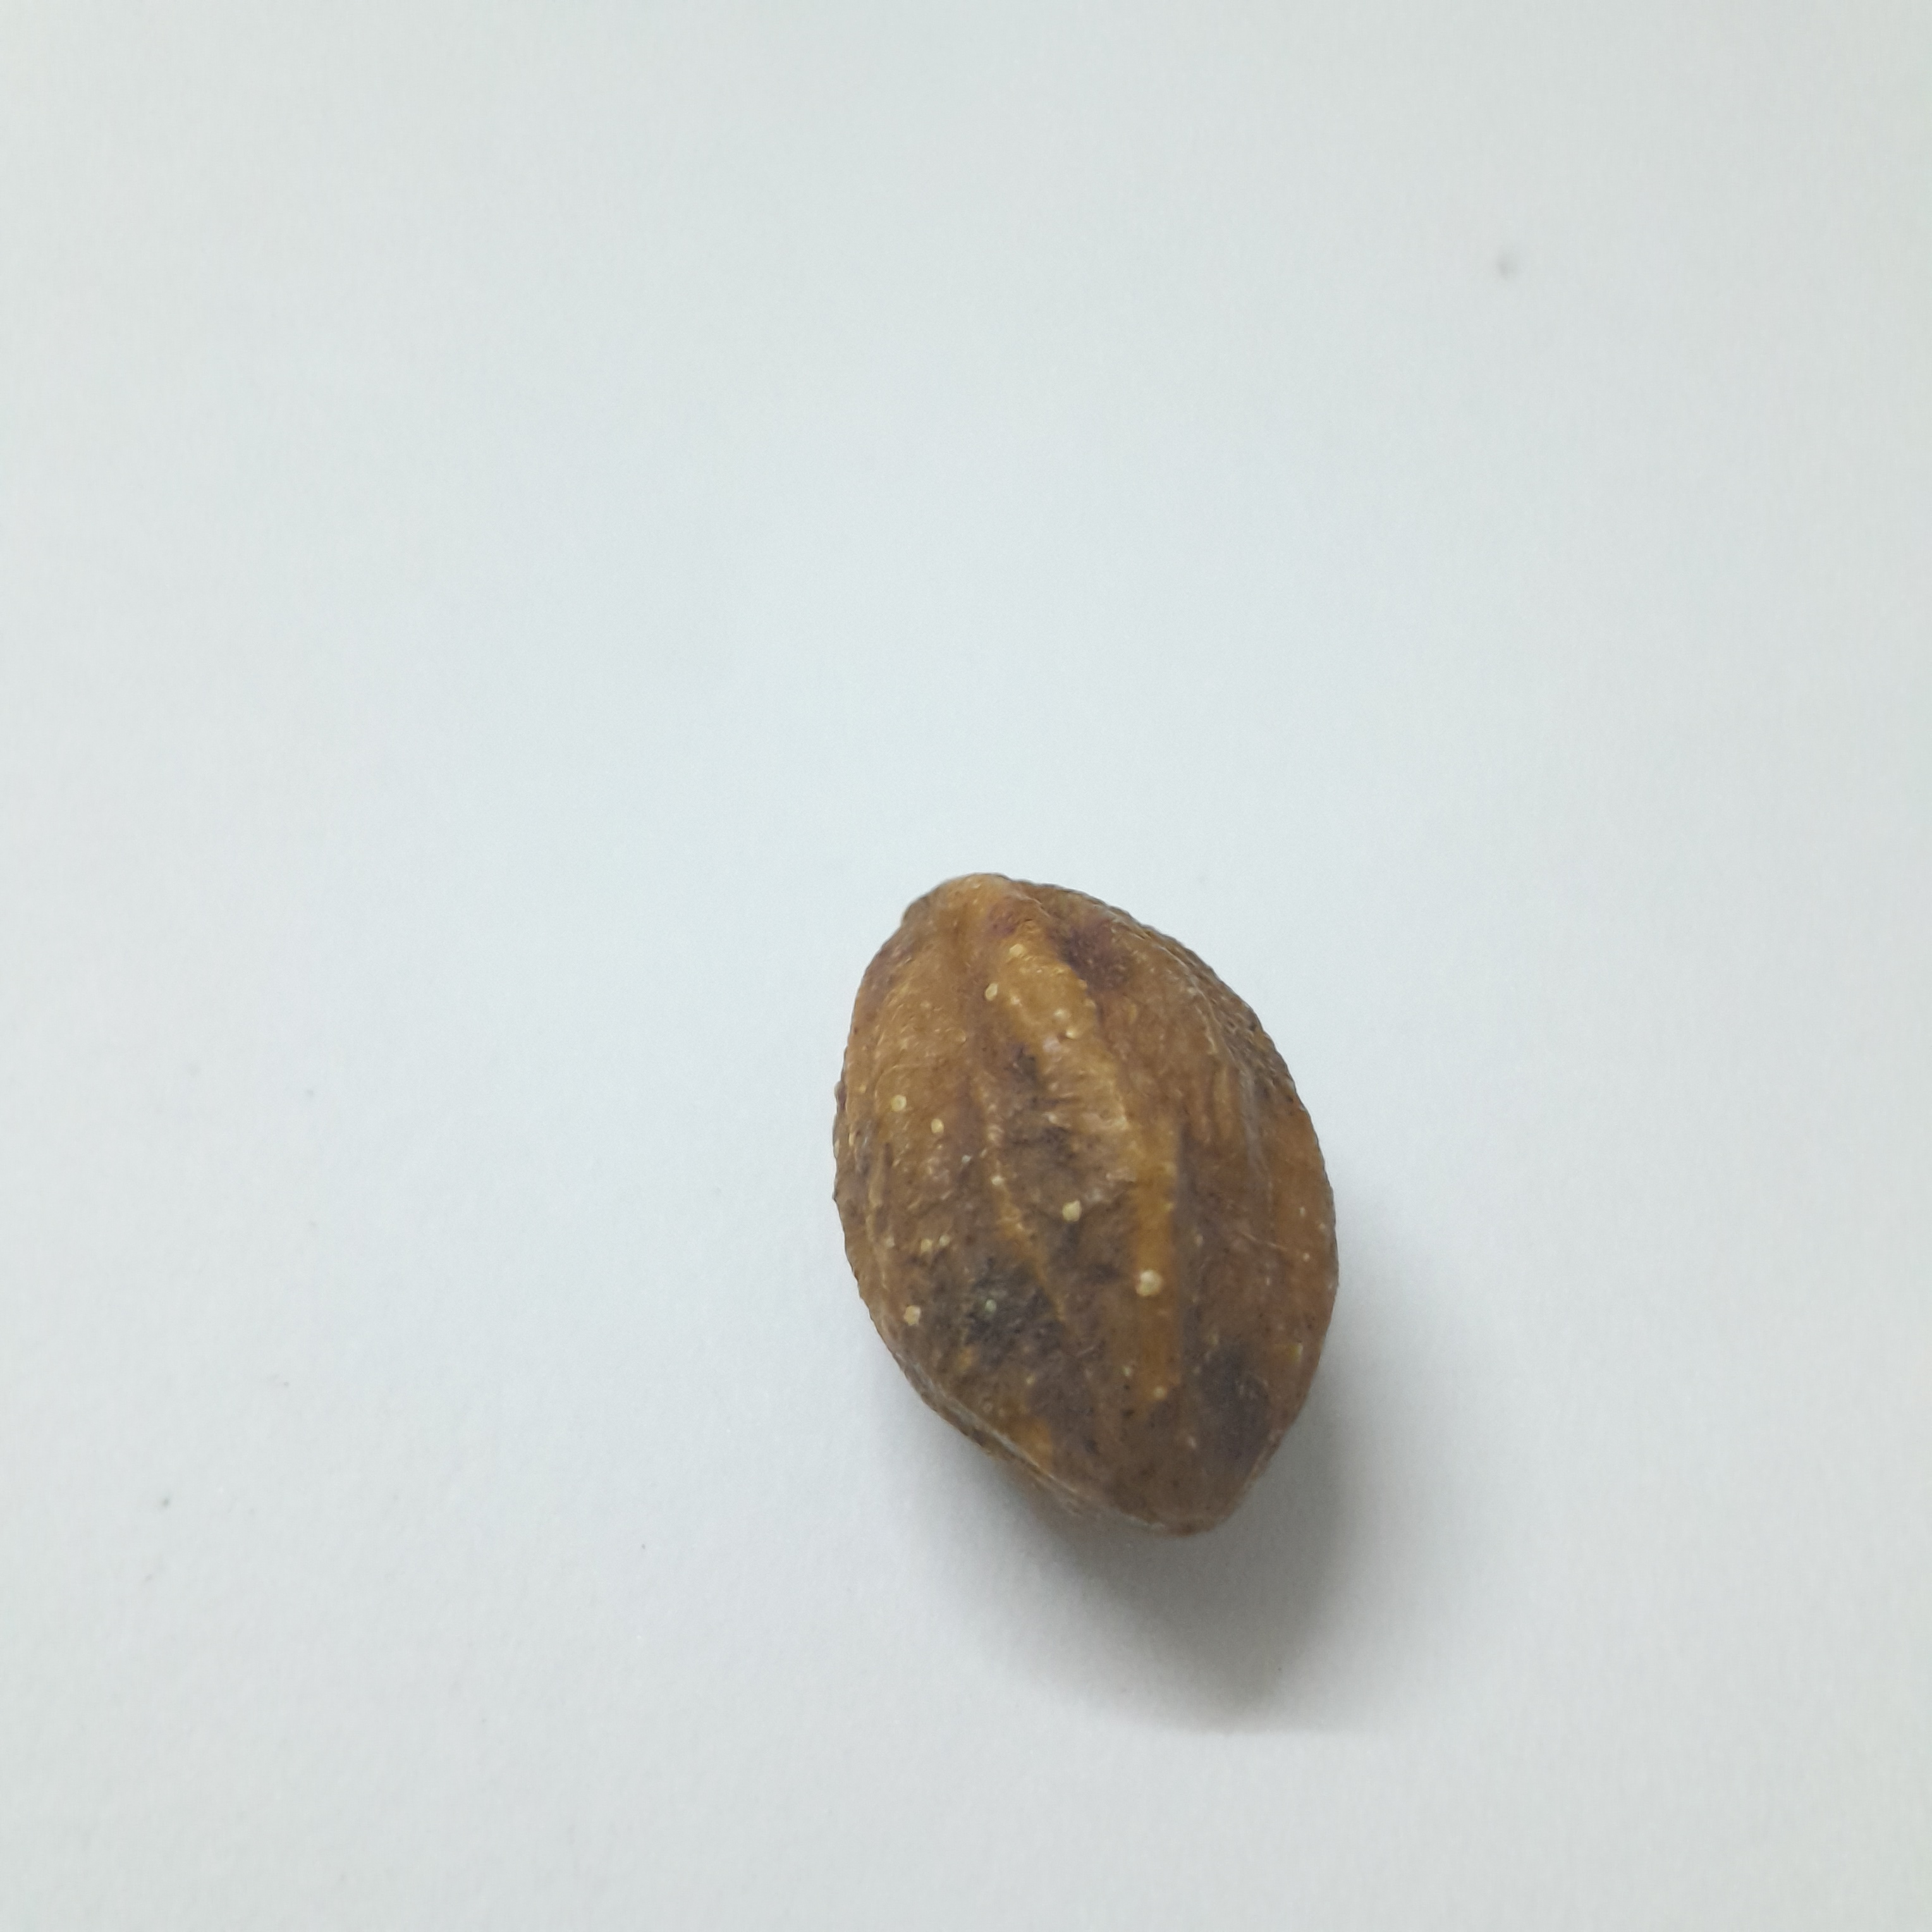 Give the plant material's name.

hirdaa
